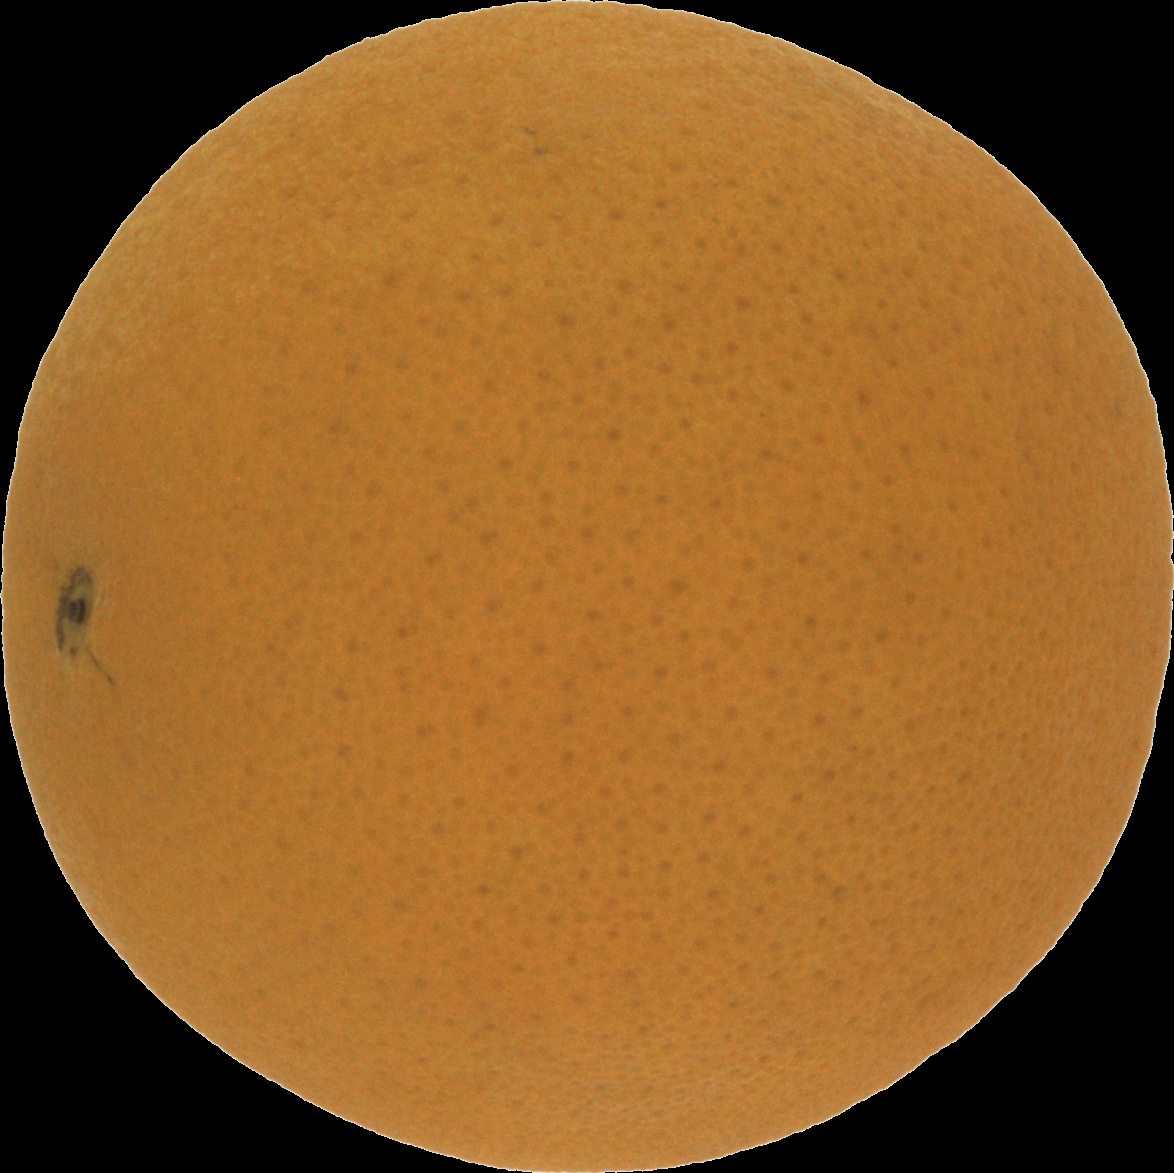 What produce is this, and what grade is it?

orange, good
